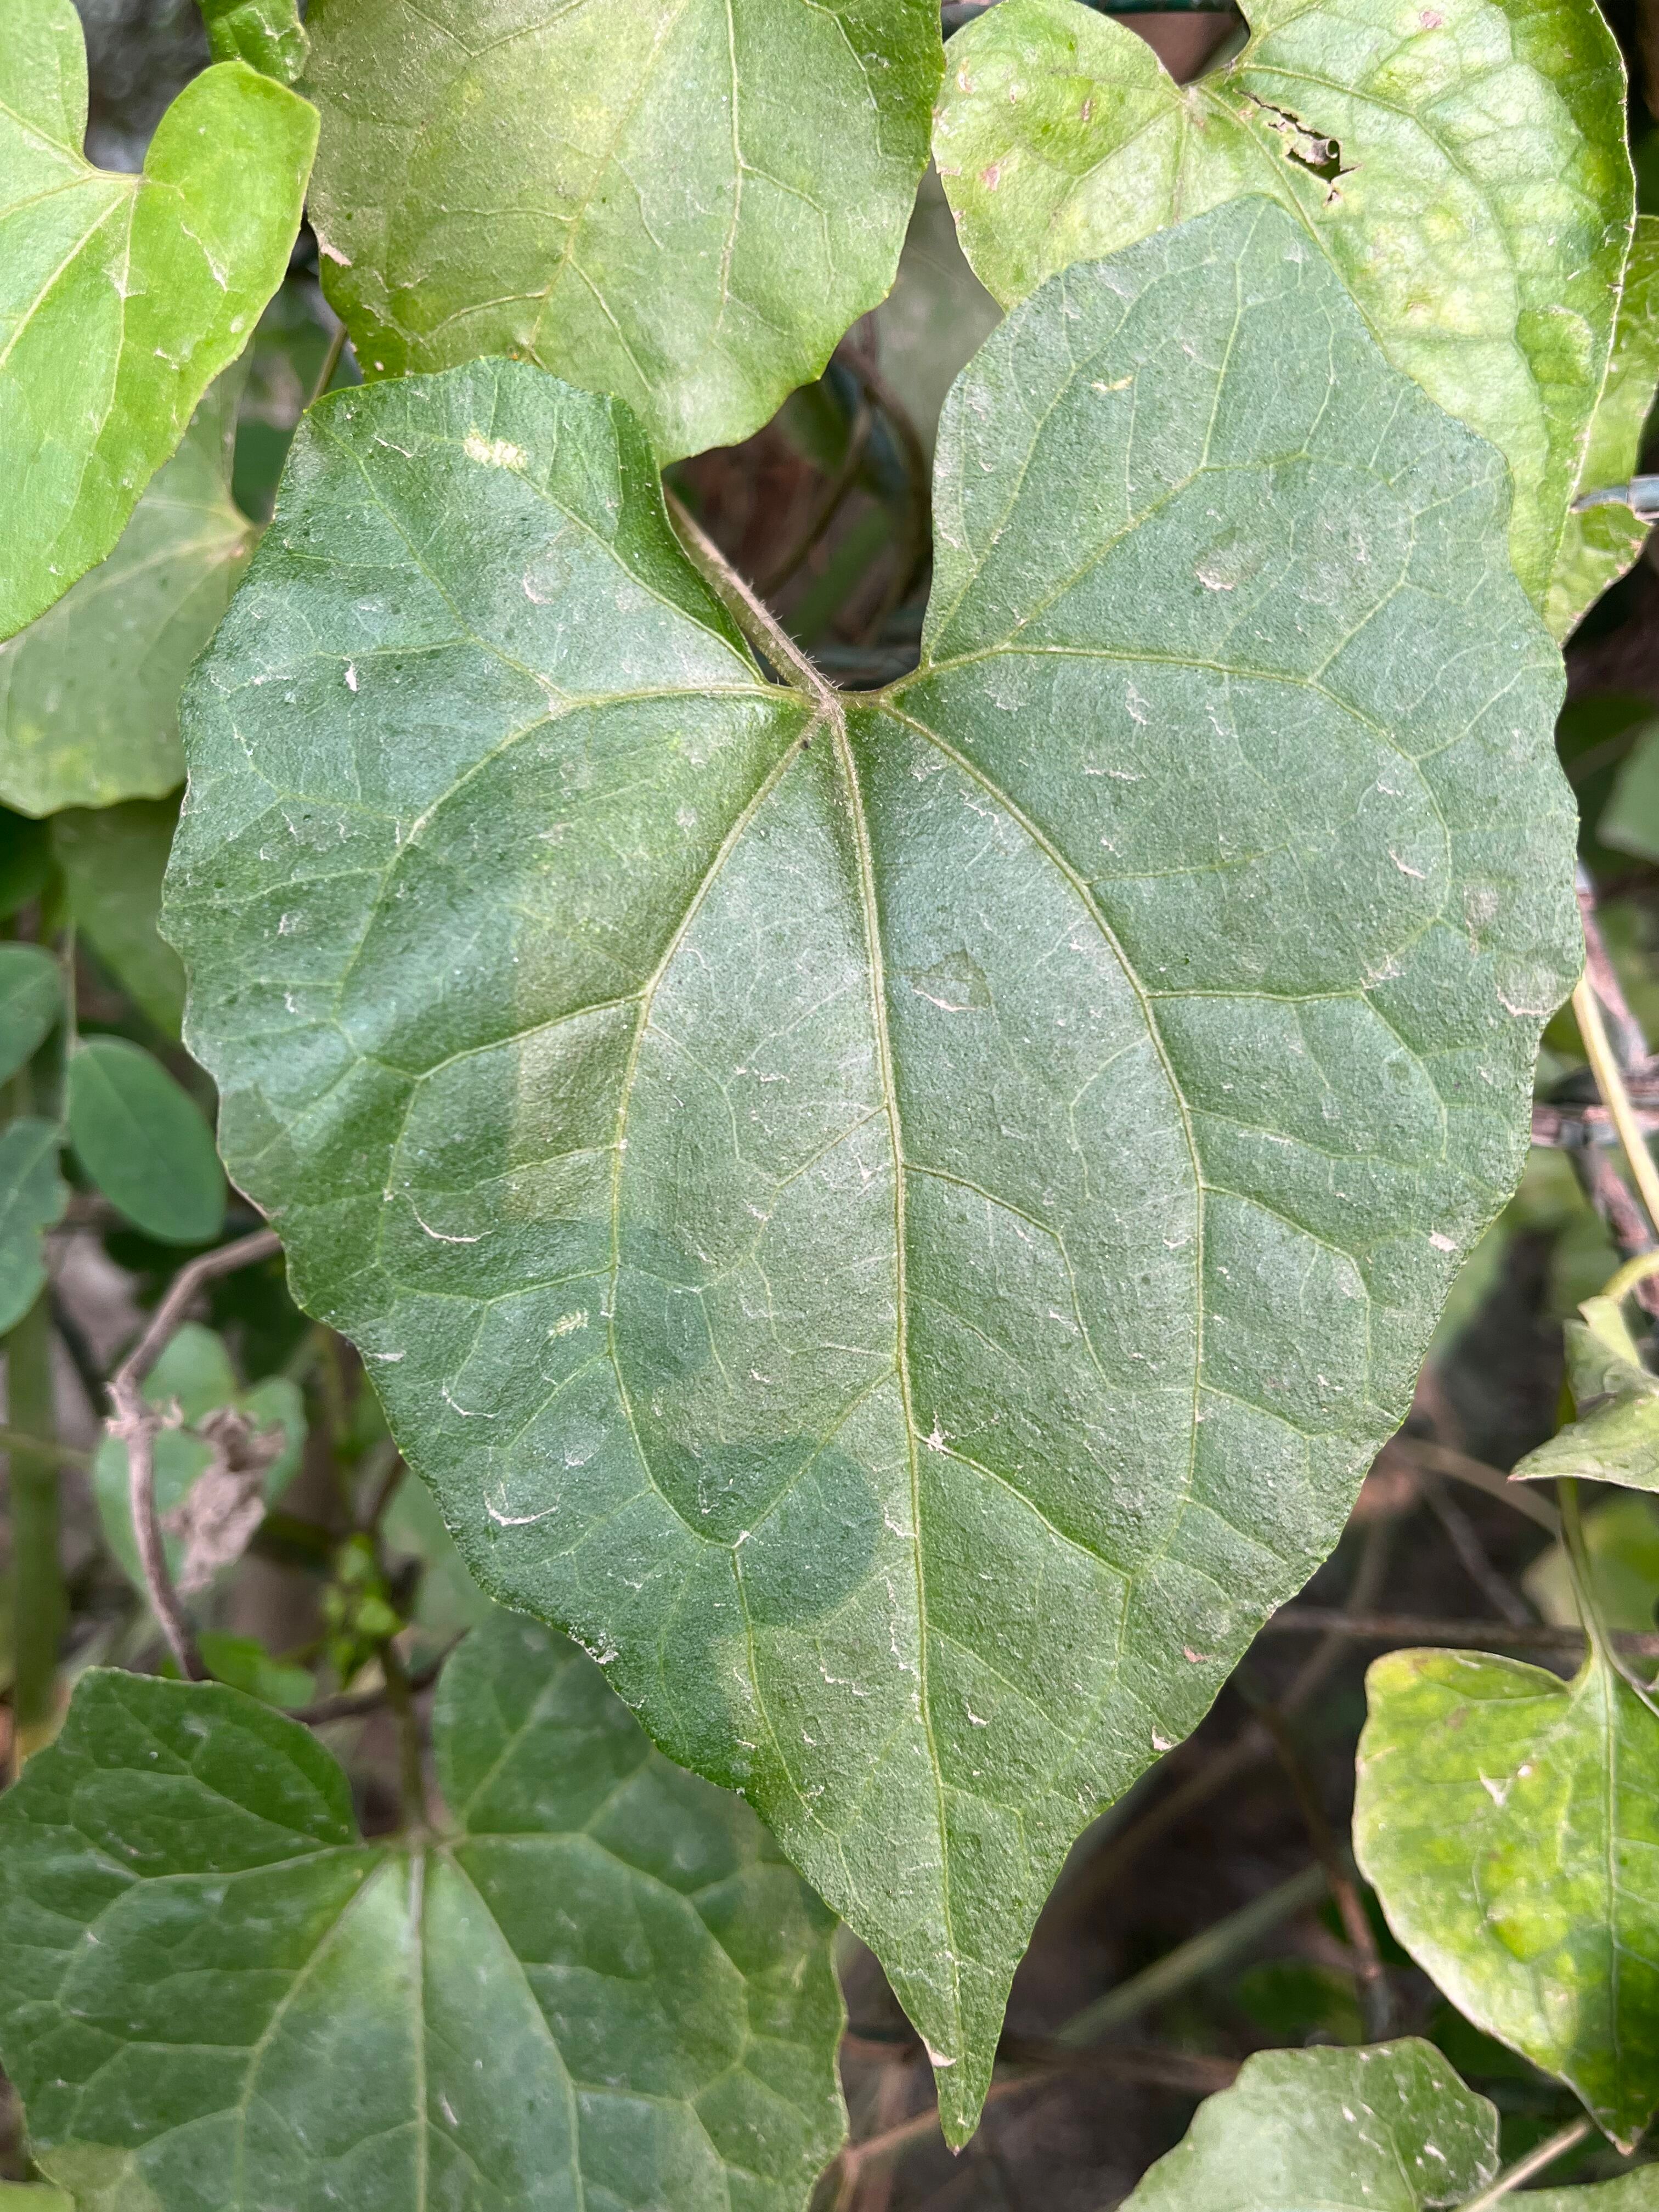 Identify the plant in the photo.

bitter vine
